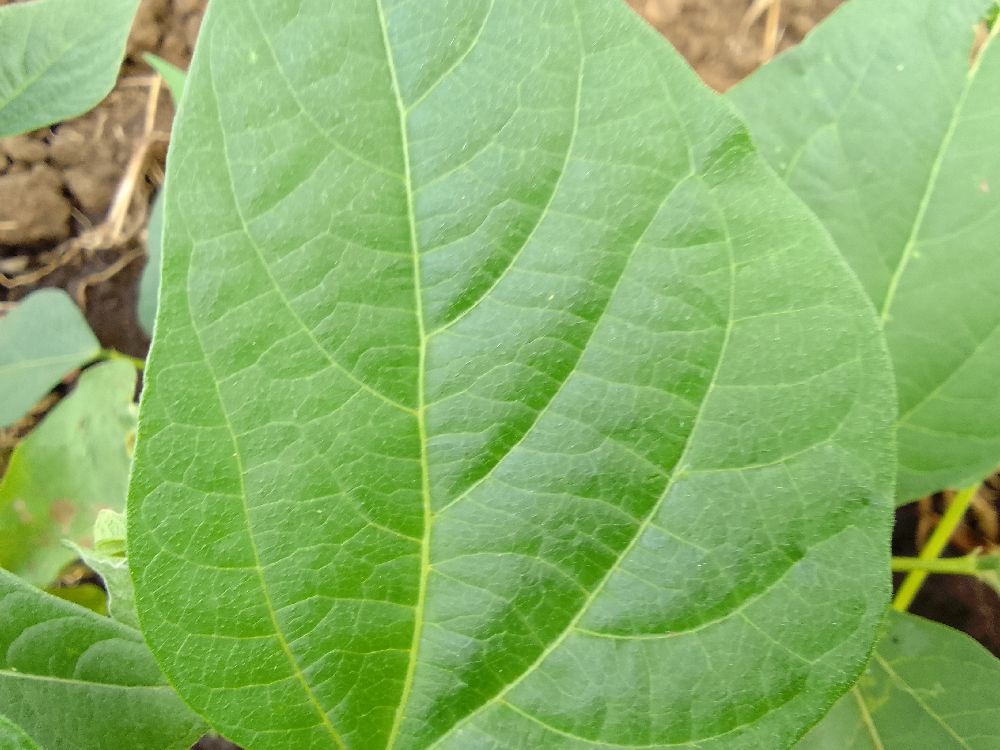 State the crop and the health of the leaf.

common bean, healthy
